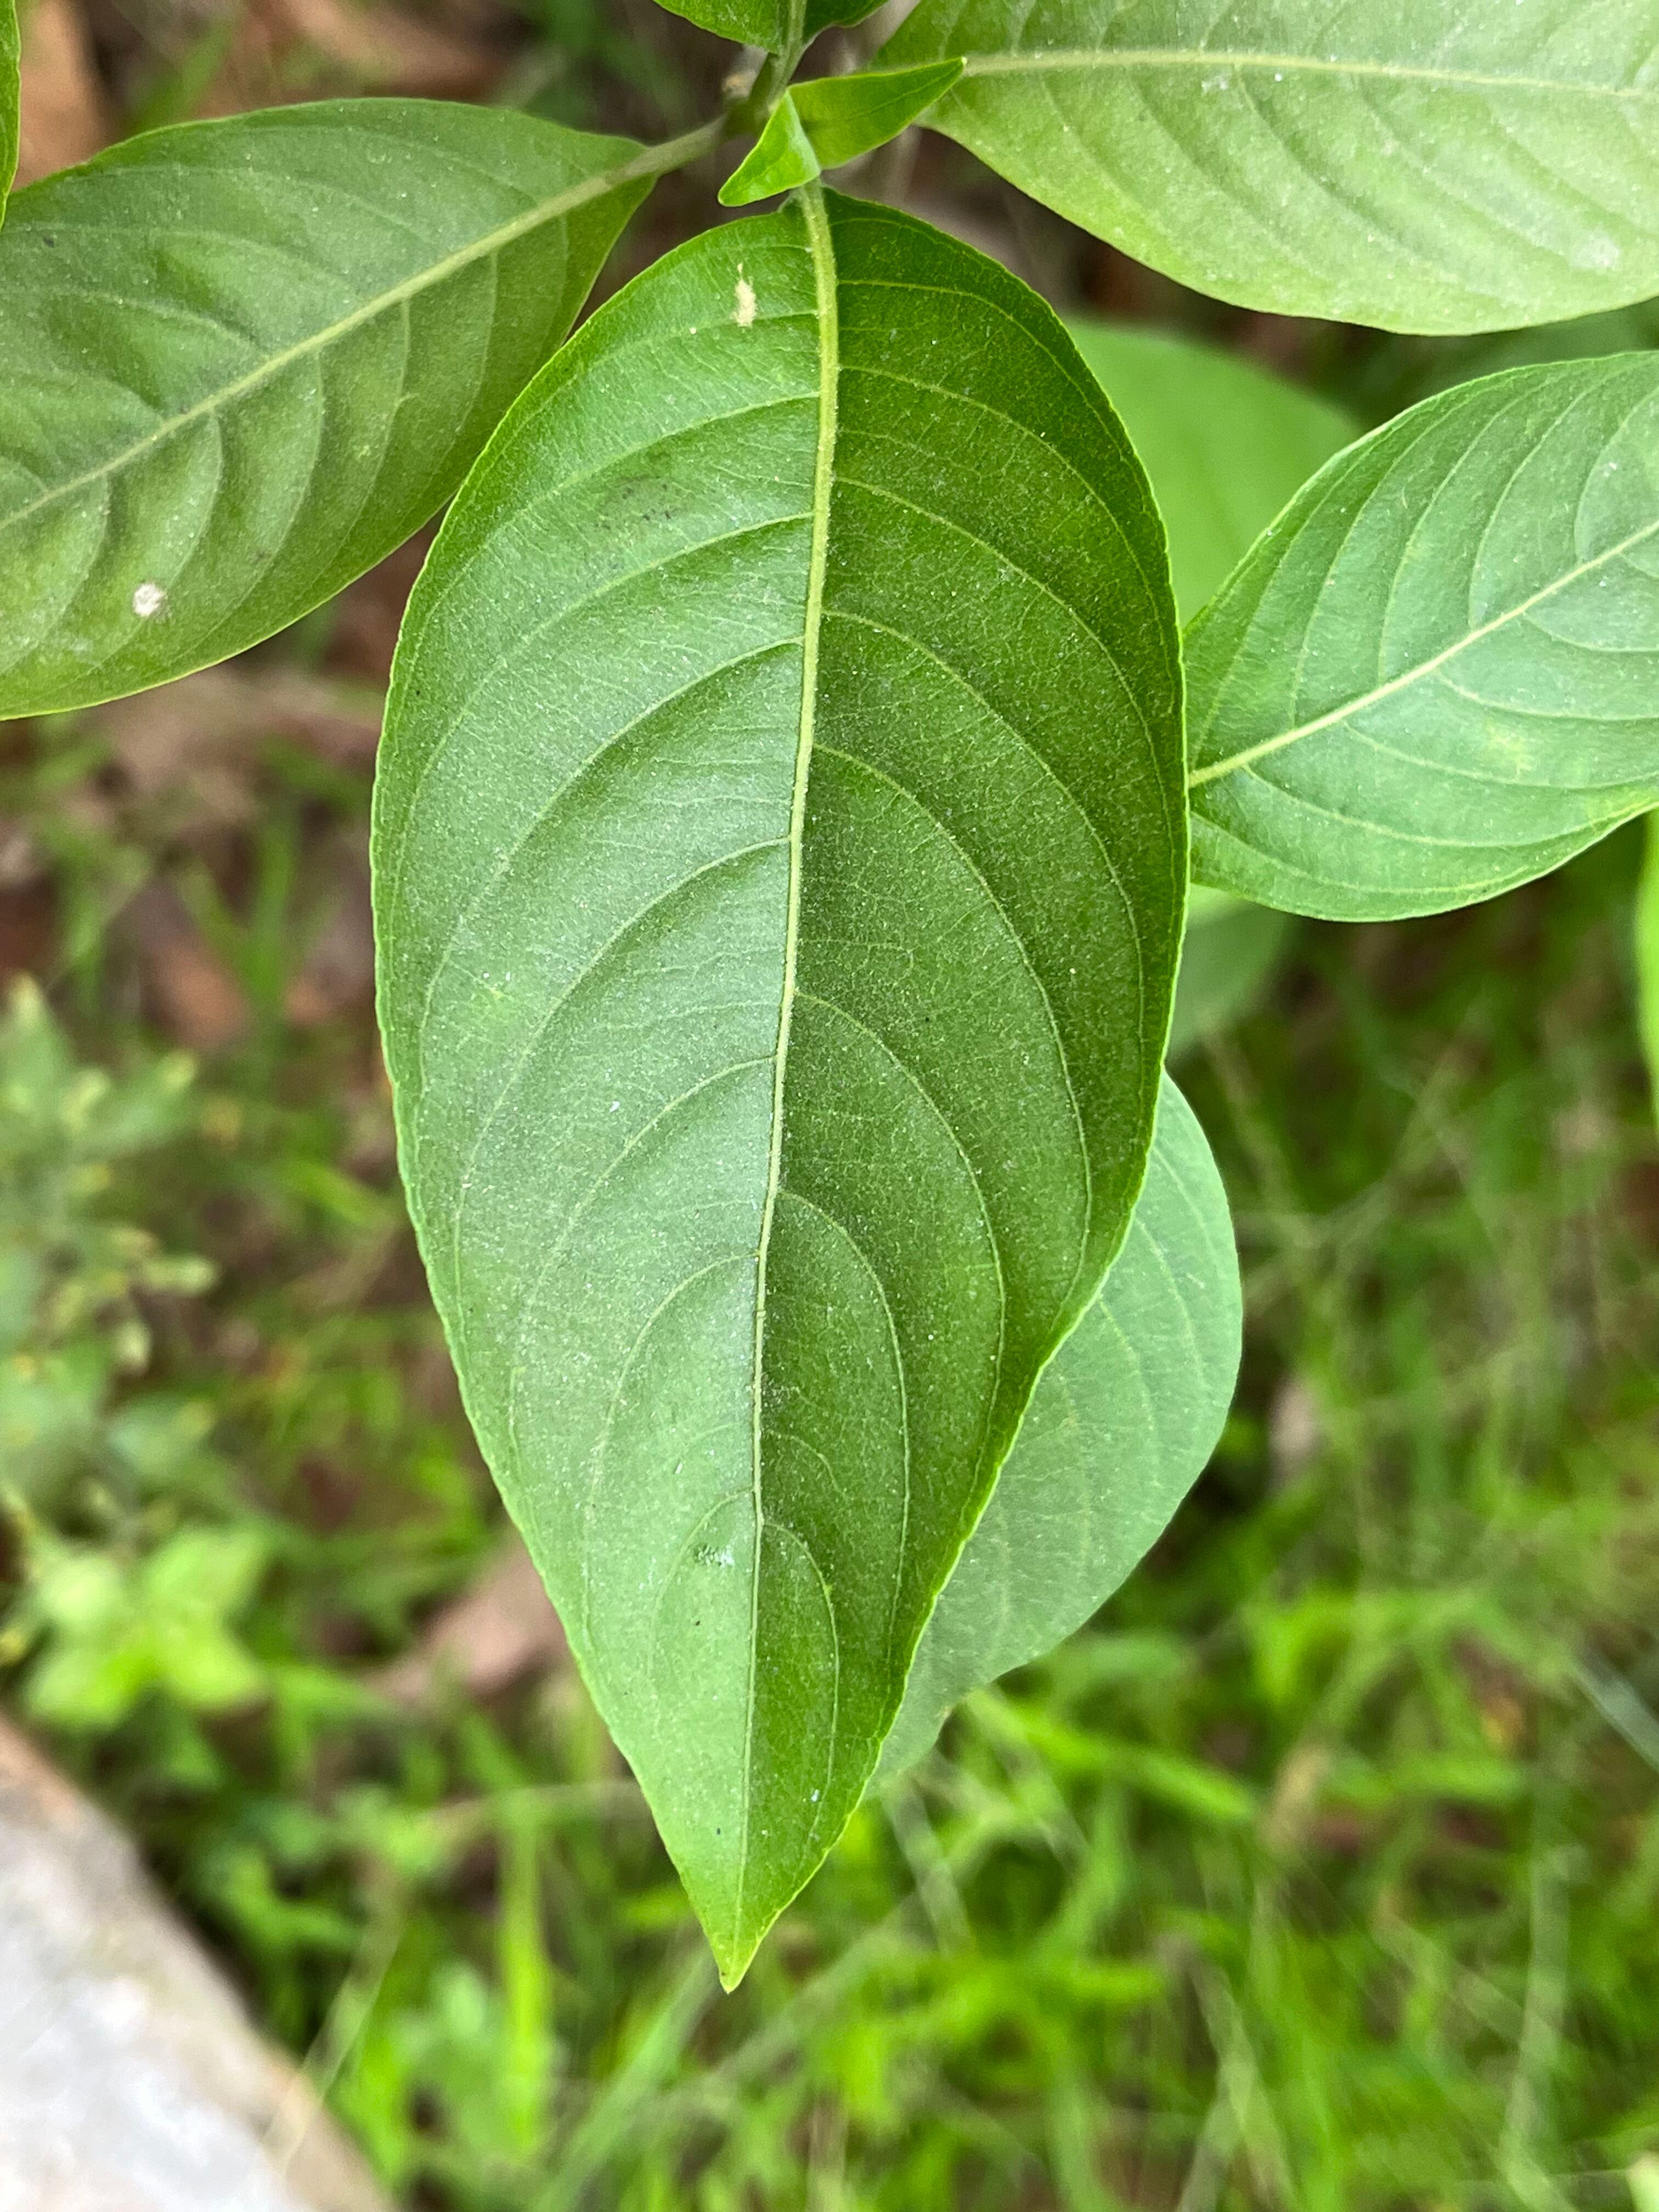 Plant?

vasaka
